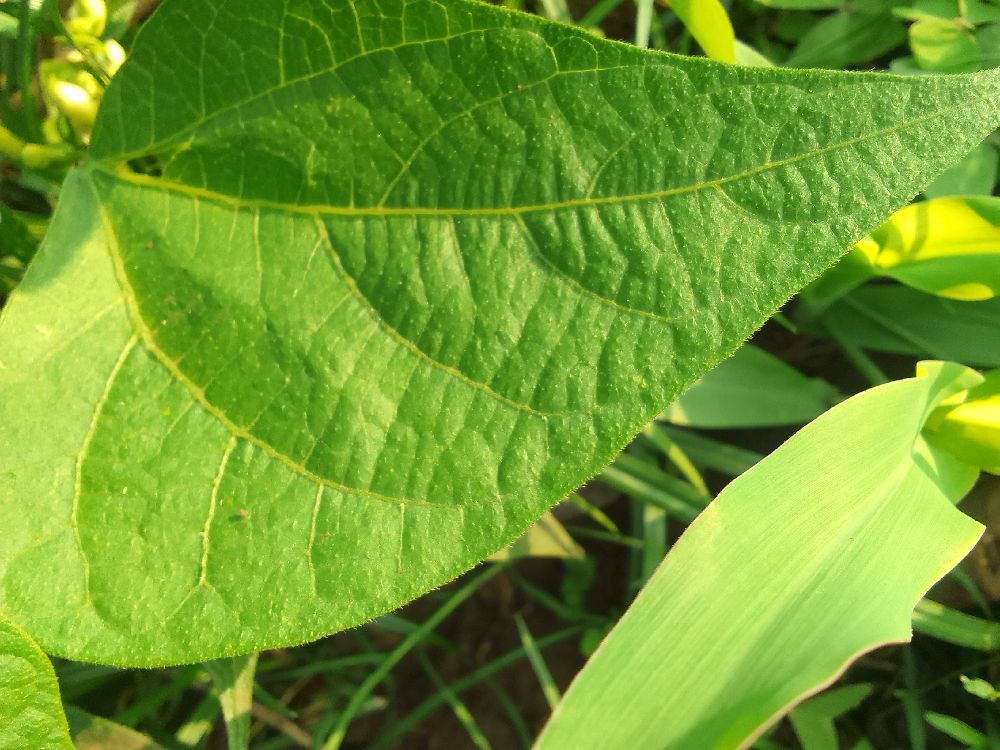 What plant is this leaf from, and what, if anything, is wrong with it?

common bean, healthy
